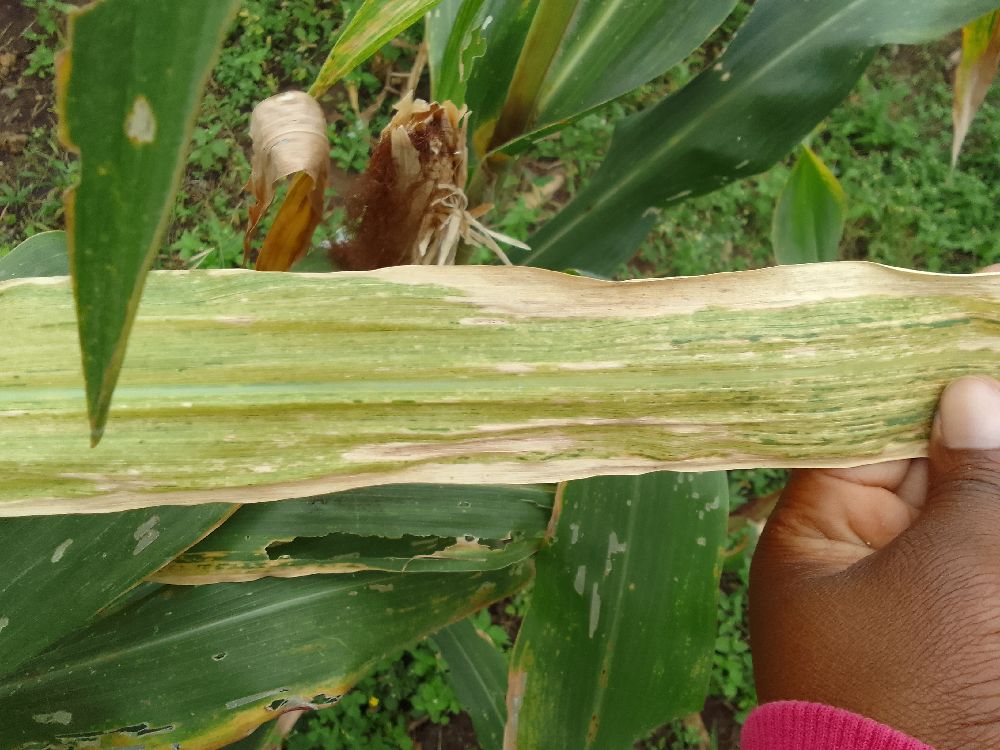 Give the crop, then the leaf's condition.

maize, maize lethal necrosis
